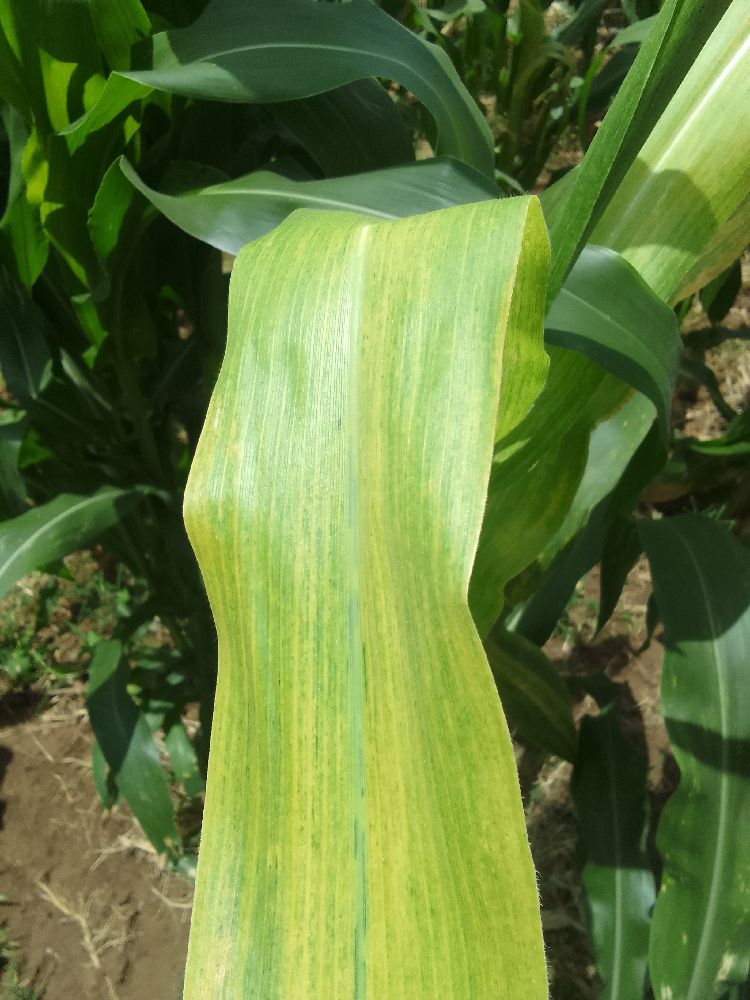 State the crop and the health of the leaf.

maize, maize lethal necrosis
